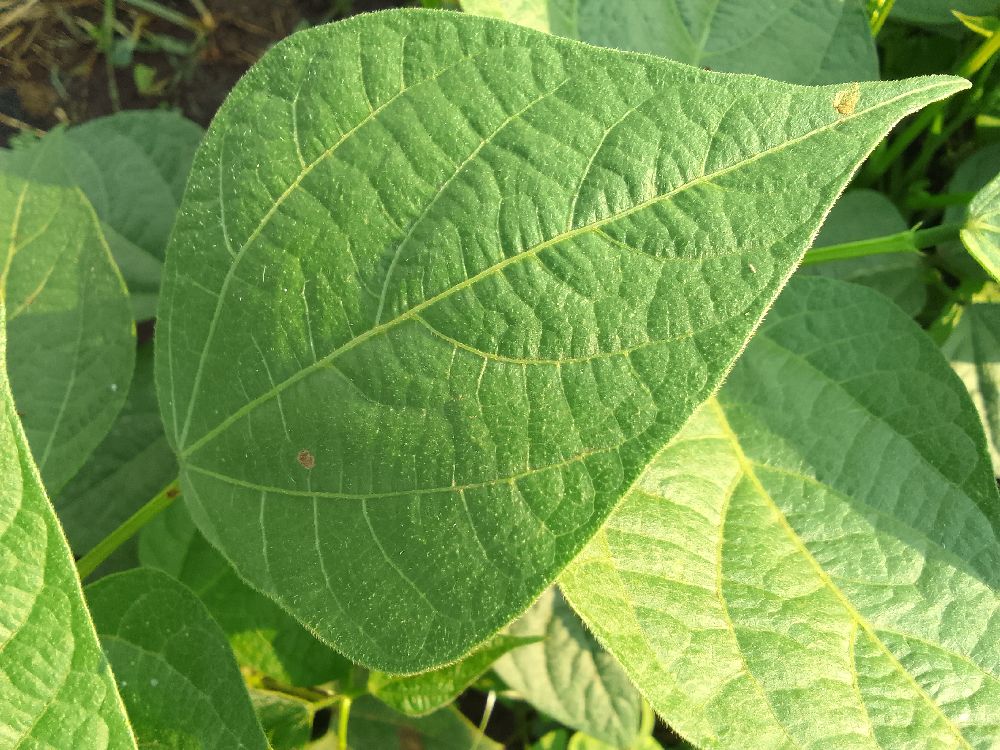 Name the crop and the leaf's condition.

common bean, healthy
